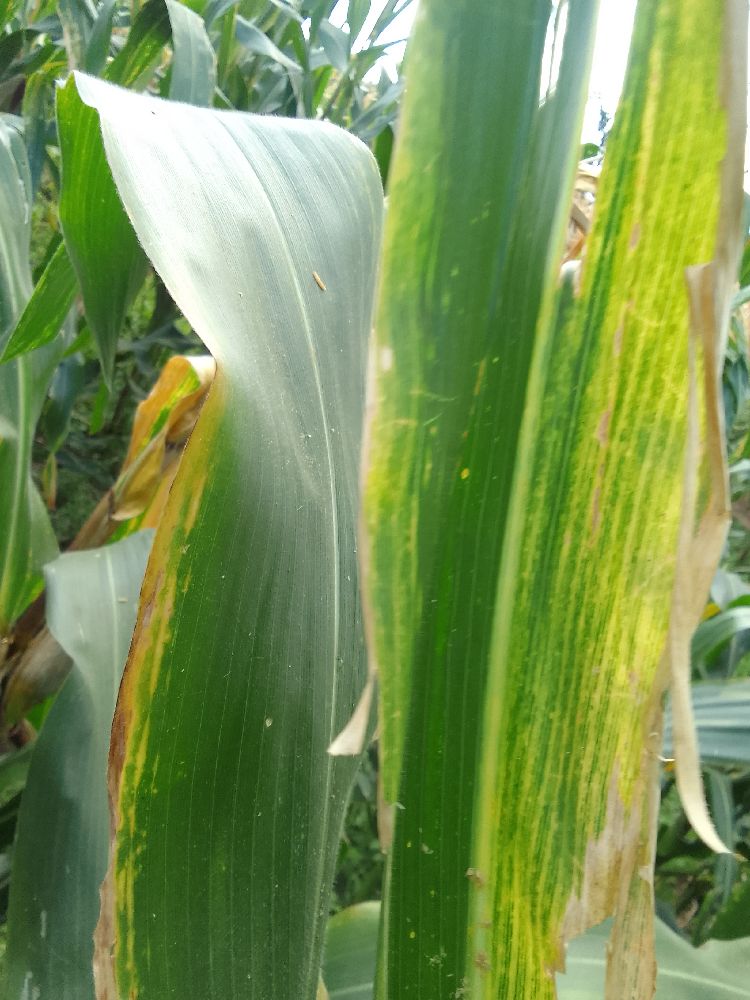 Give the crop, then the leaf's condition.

maize, maize lethal necrosis
